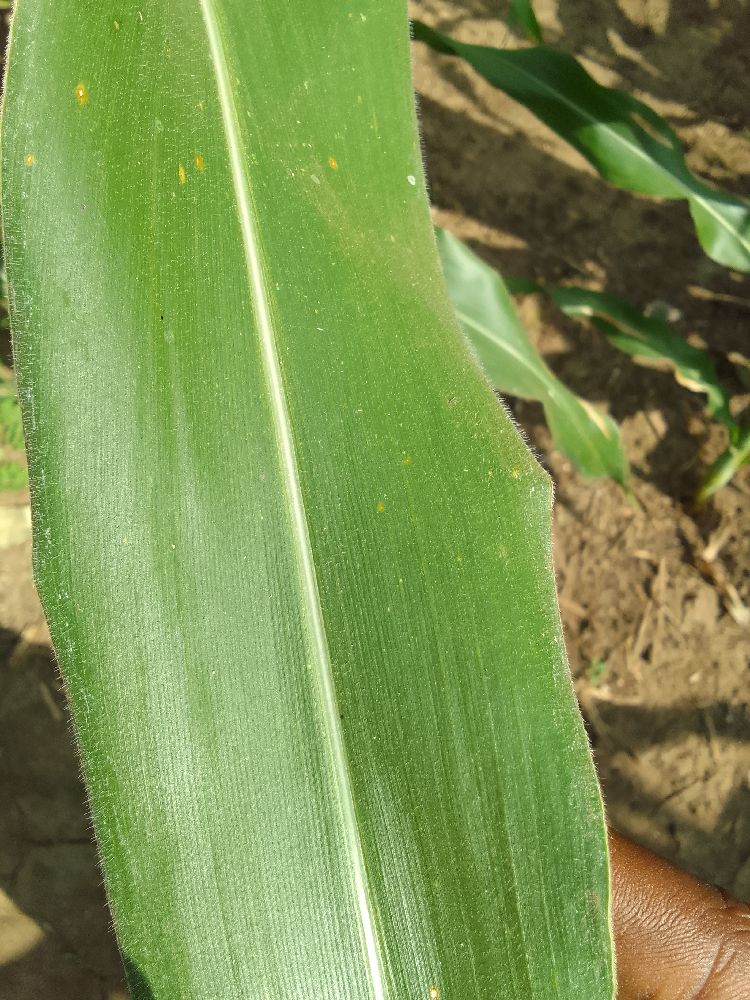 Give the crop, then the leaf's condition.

maize, healthy
